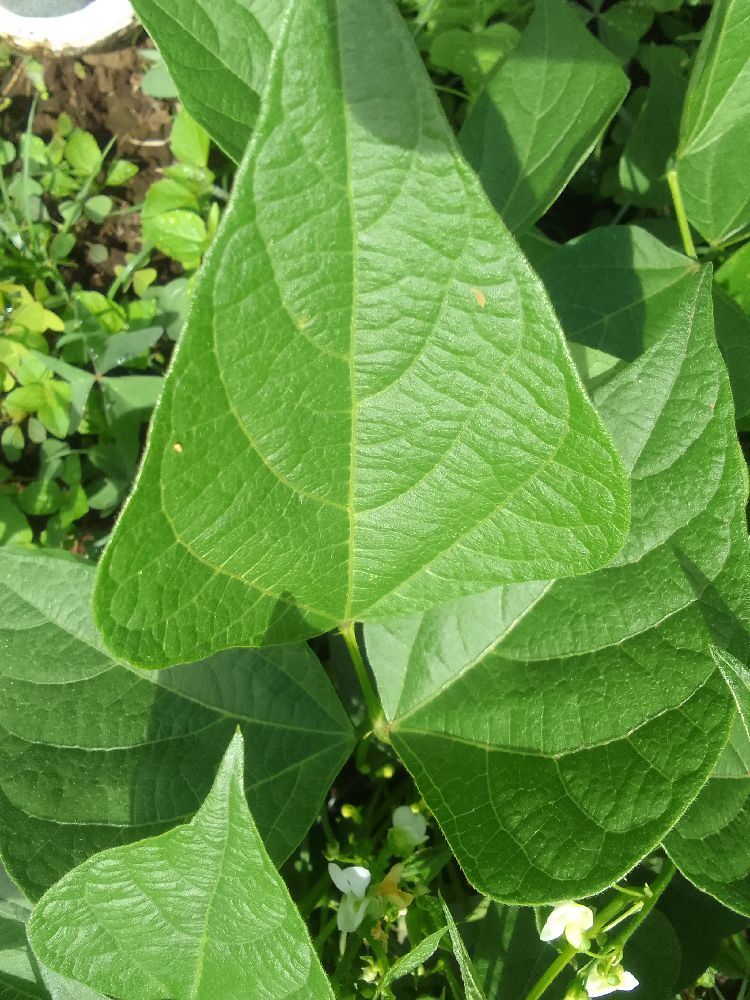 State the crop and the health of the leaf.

common bean, healthy
